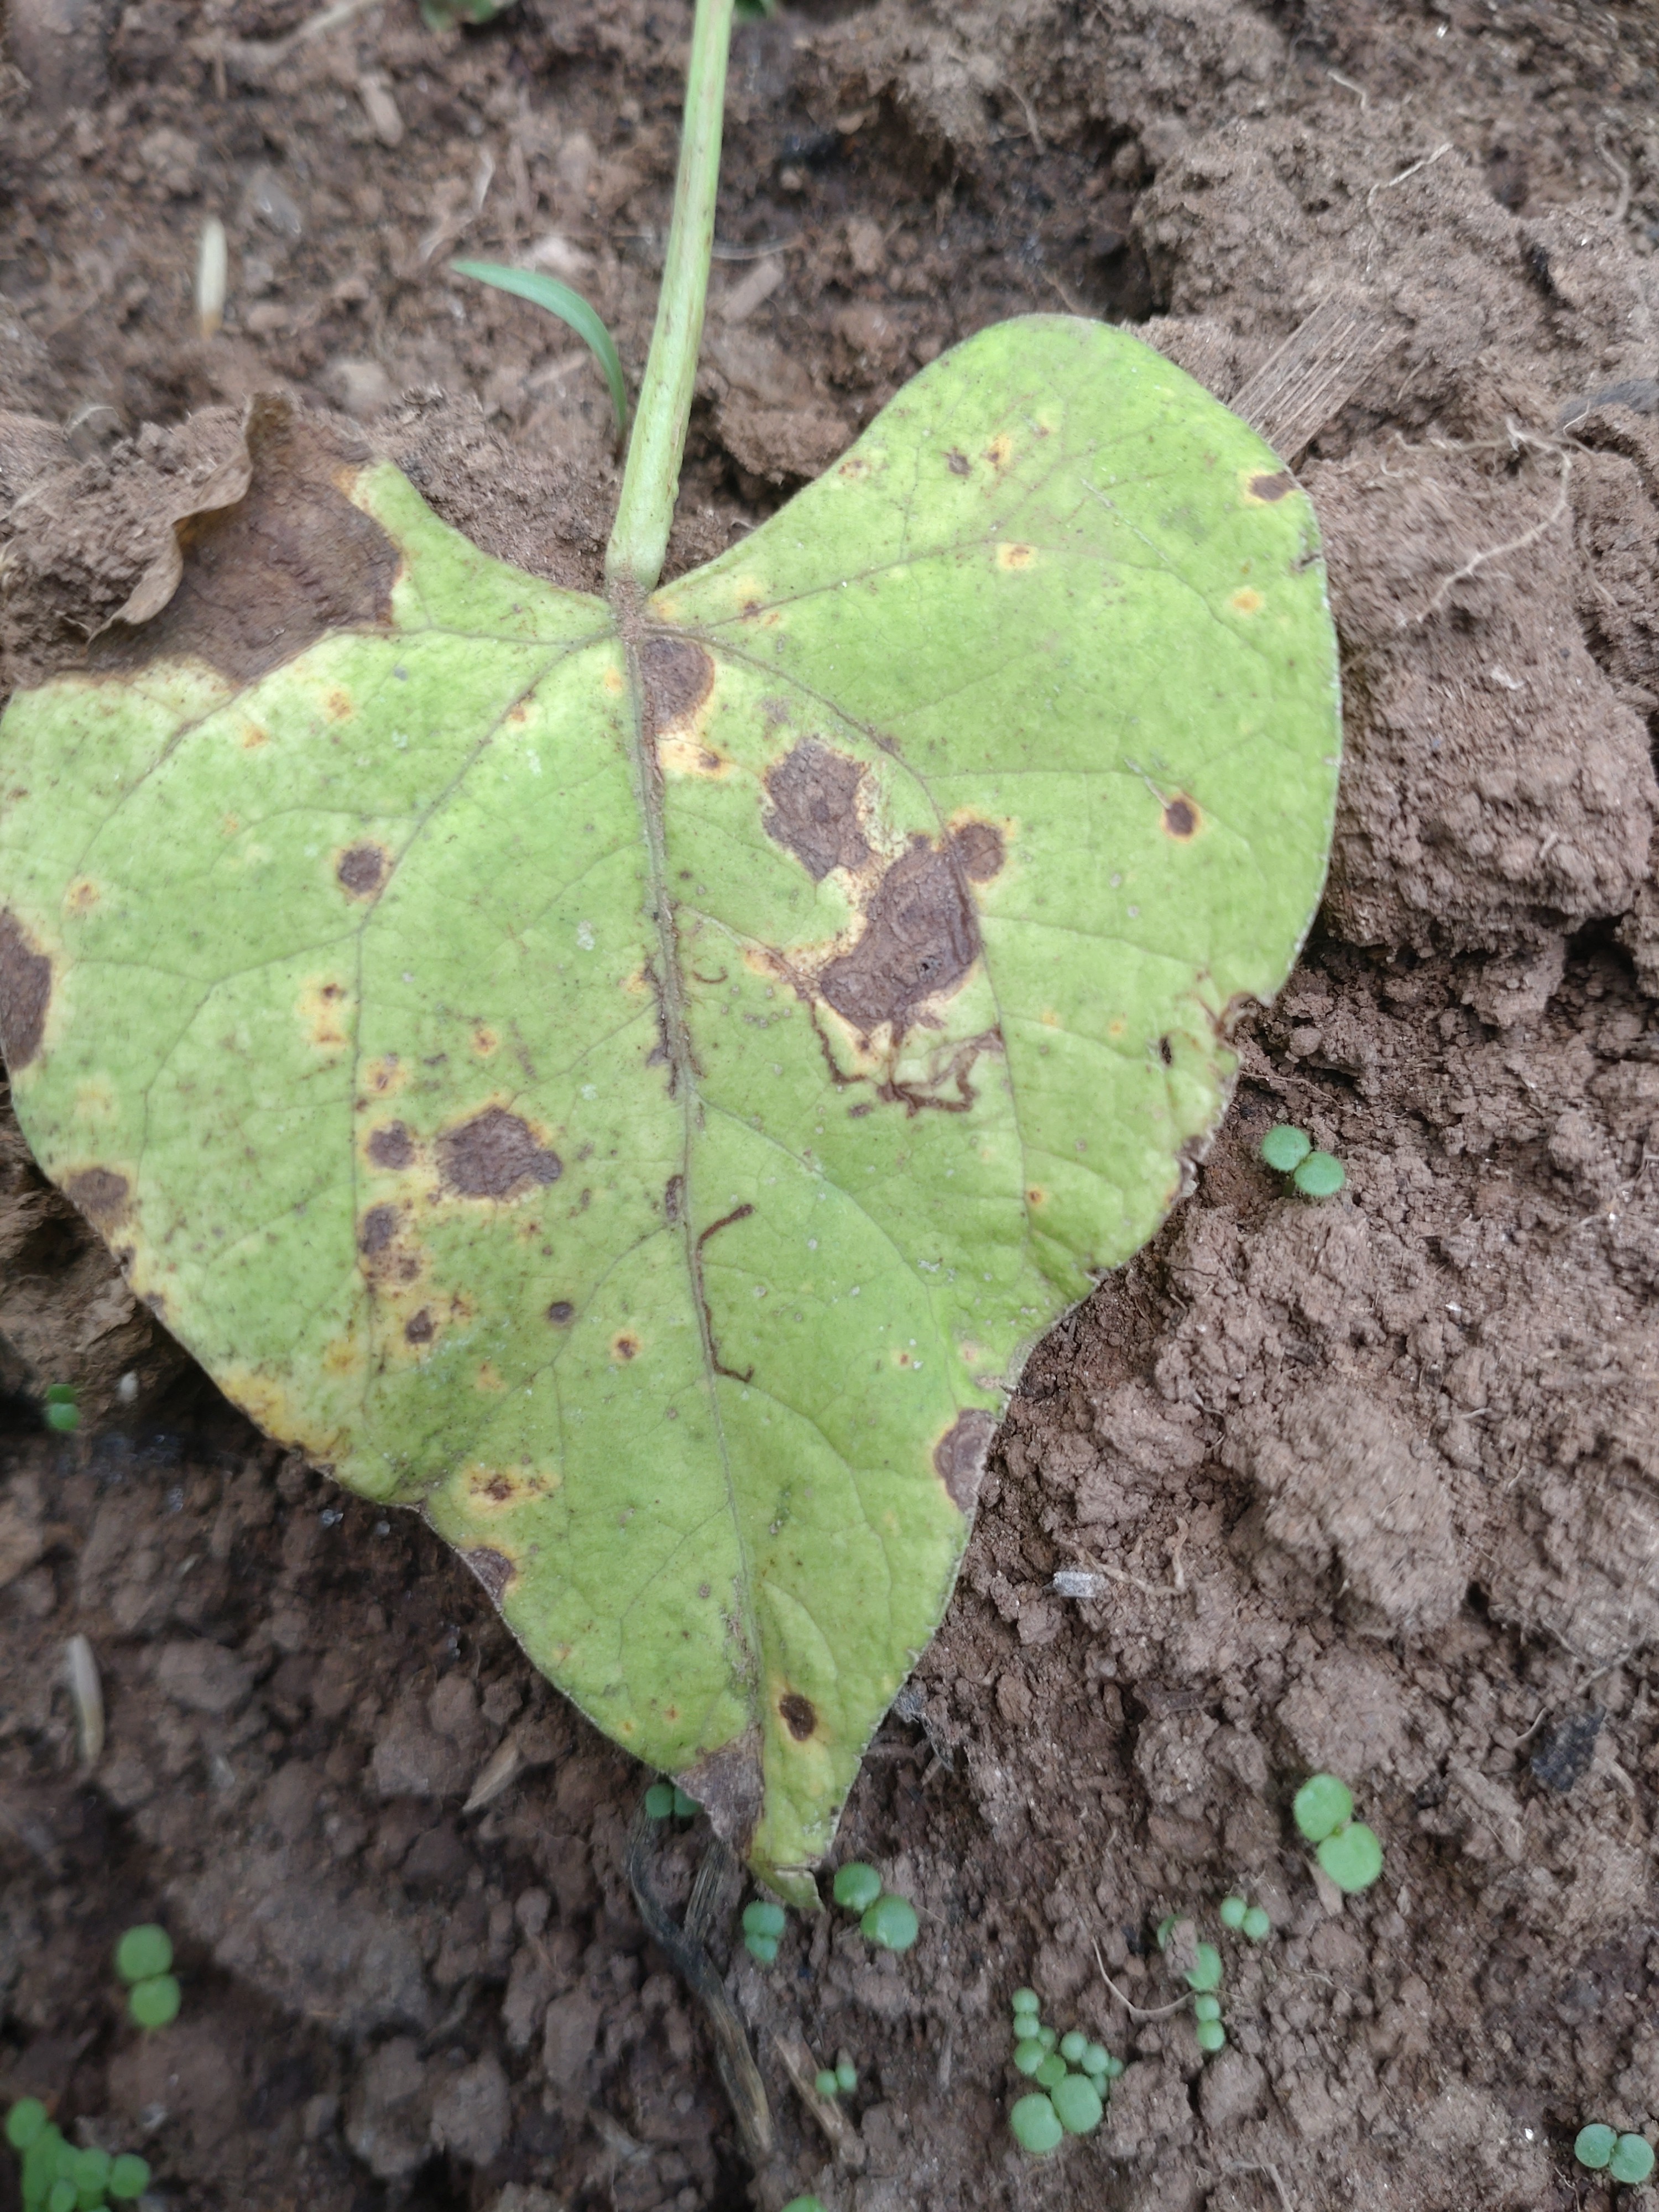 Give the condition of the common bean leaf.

rust
